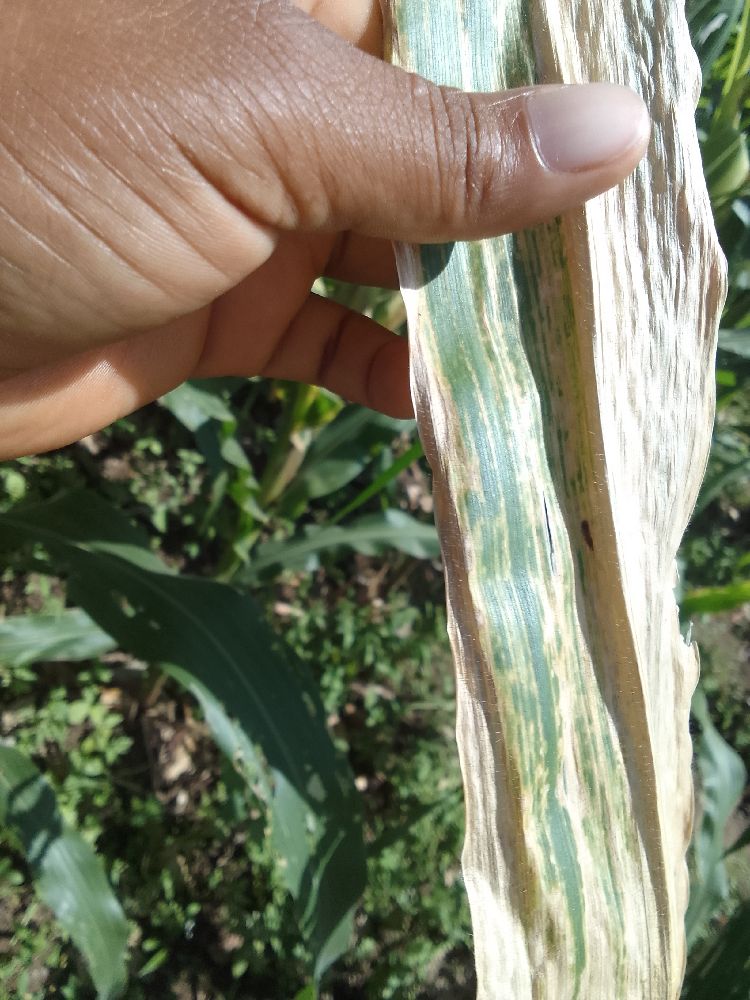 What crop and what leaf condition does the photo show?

maize, maize lethal necrosis
